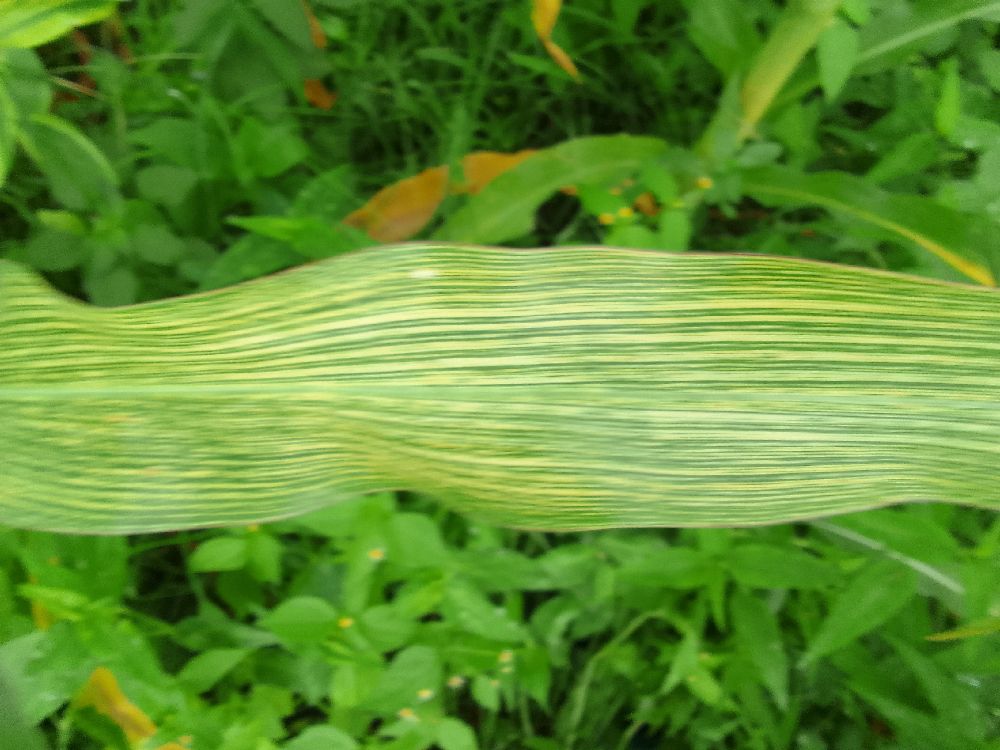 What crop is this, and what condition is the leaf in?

maize, maize streak virus
